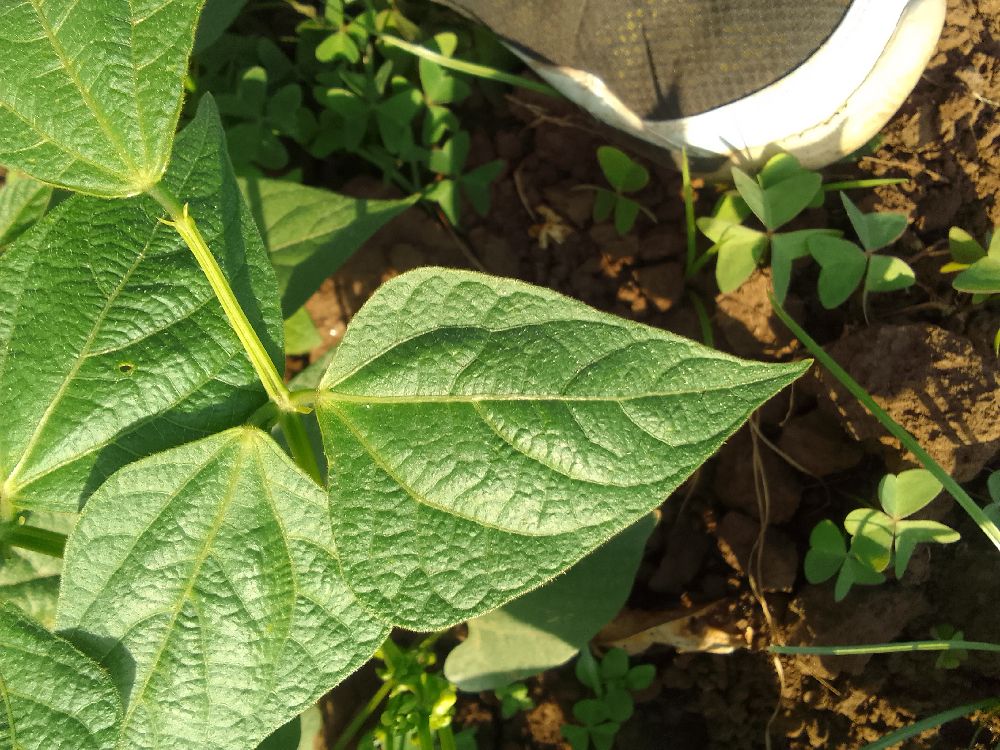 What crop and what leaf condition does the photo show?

common bean, healthy
